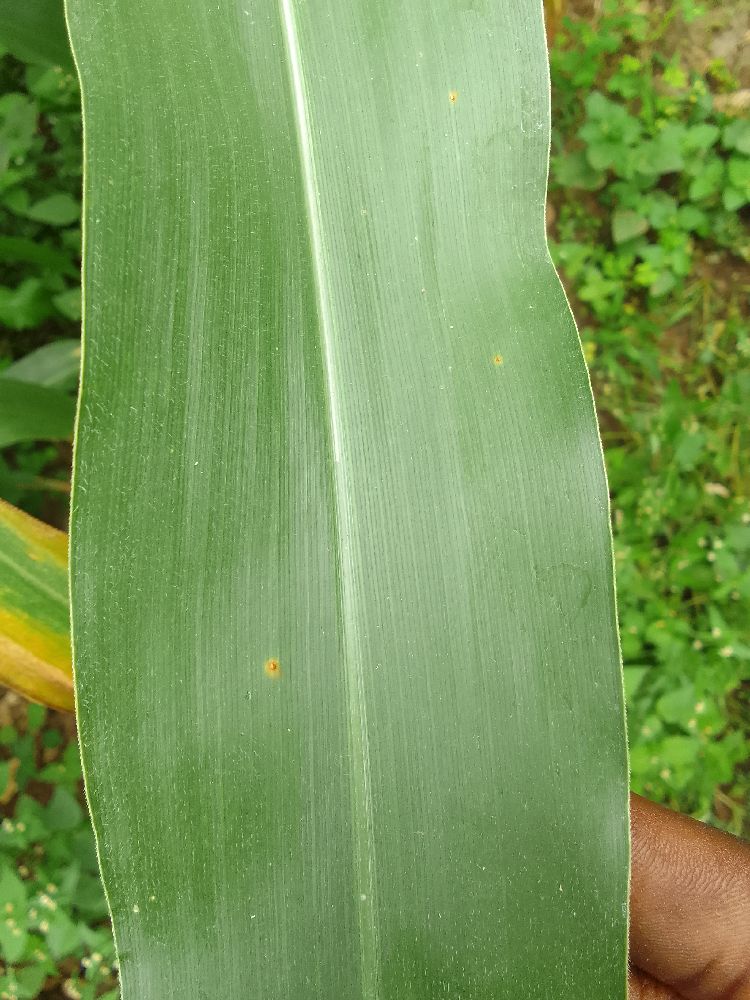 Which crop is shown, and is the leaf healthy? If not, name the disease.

maize, healthy
